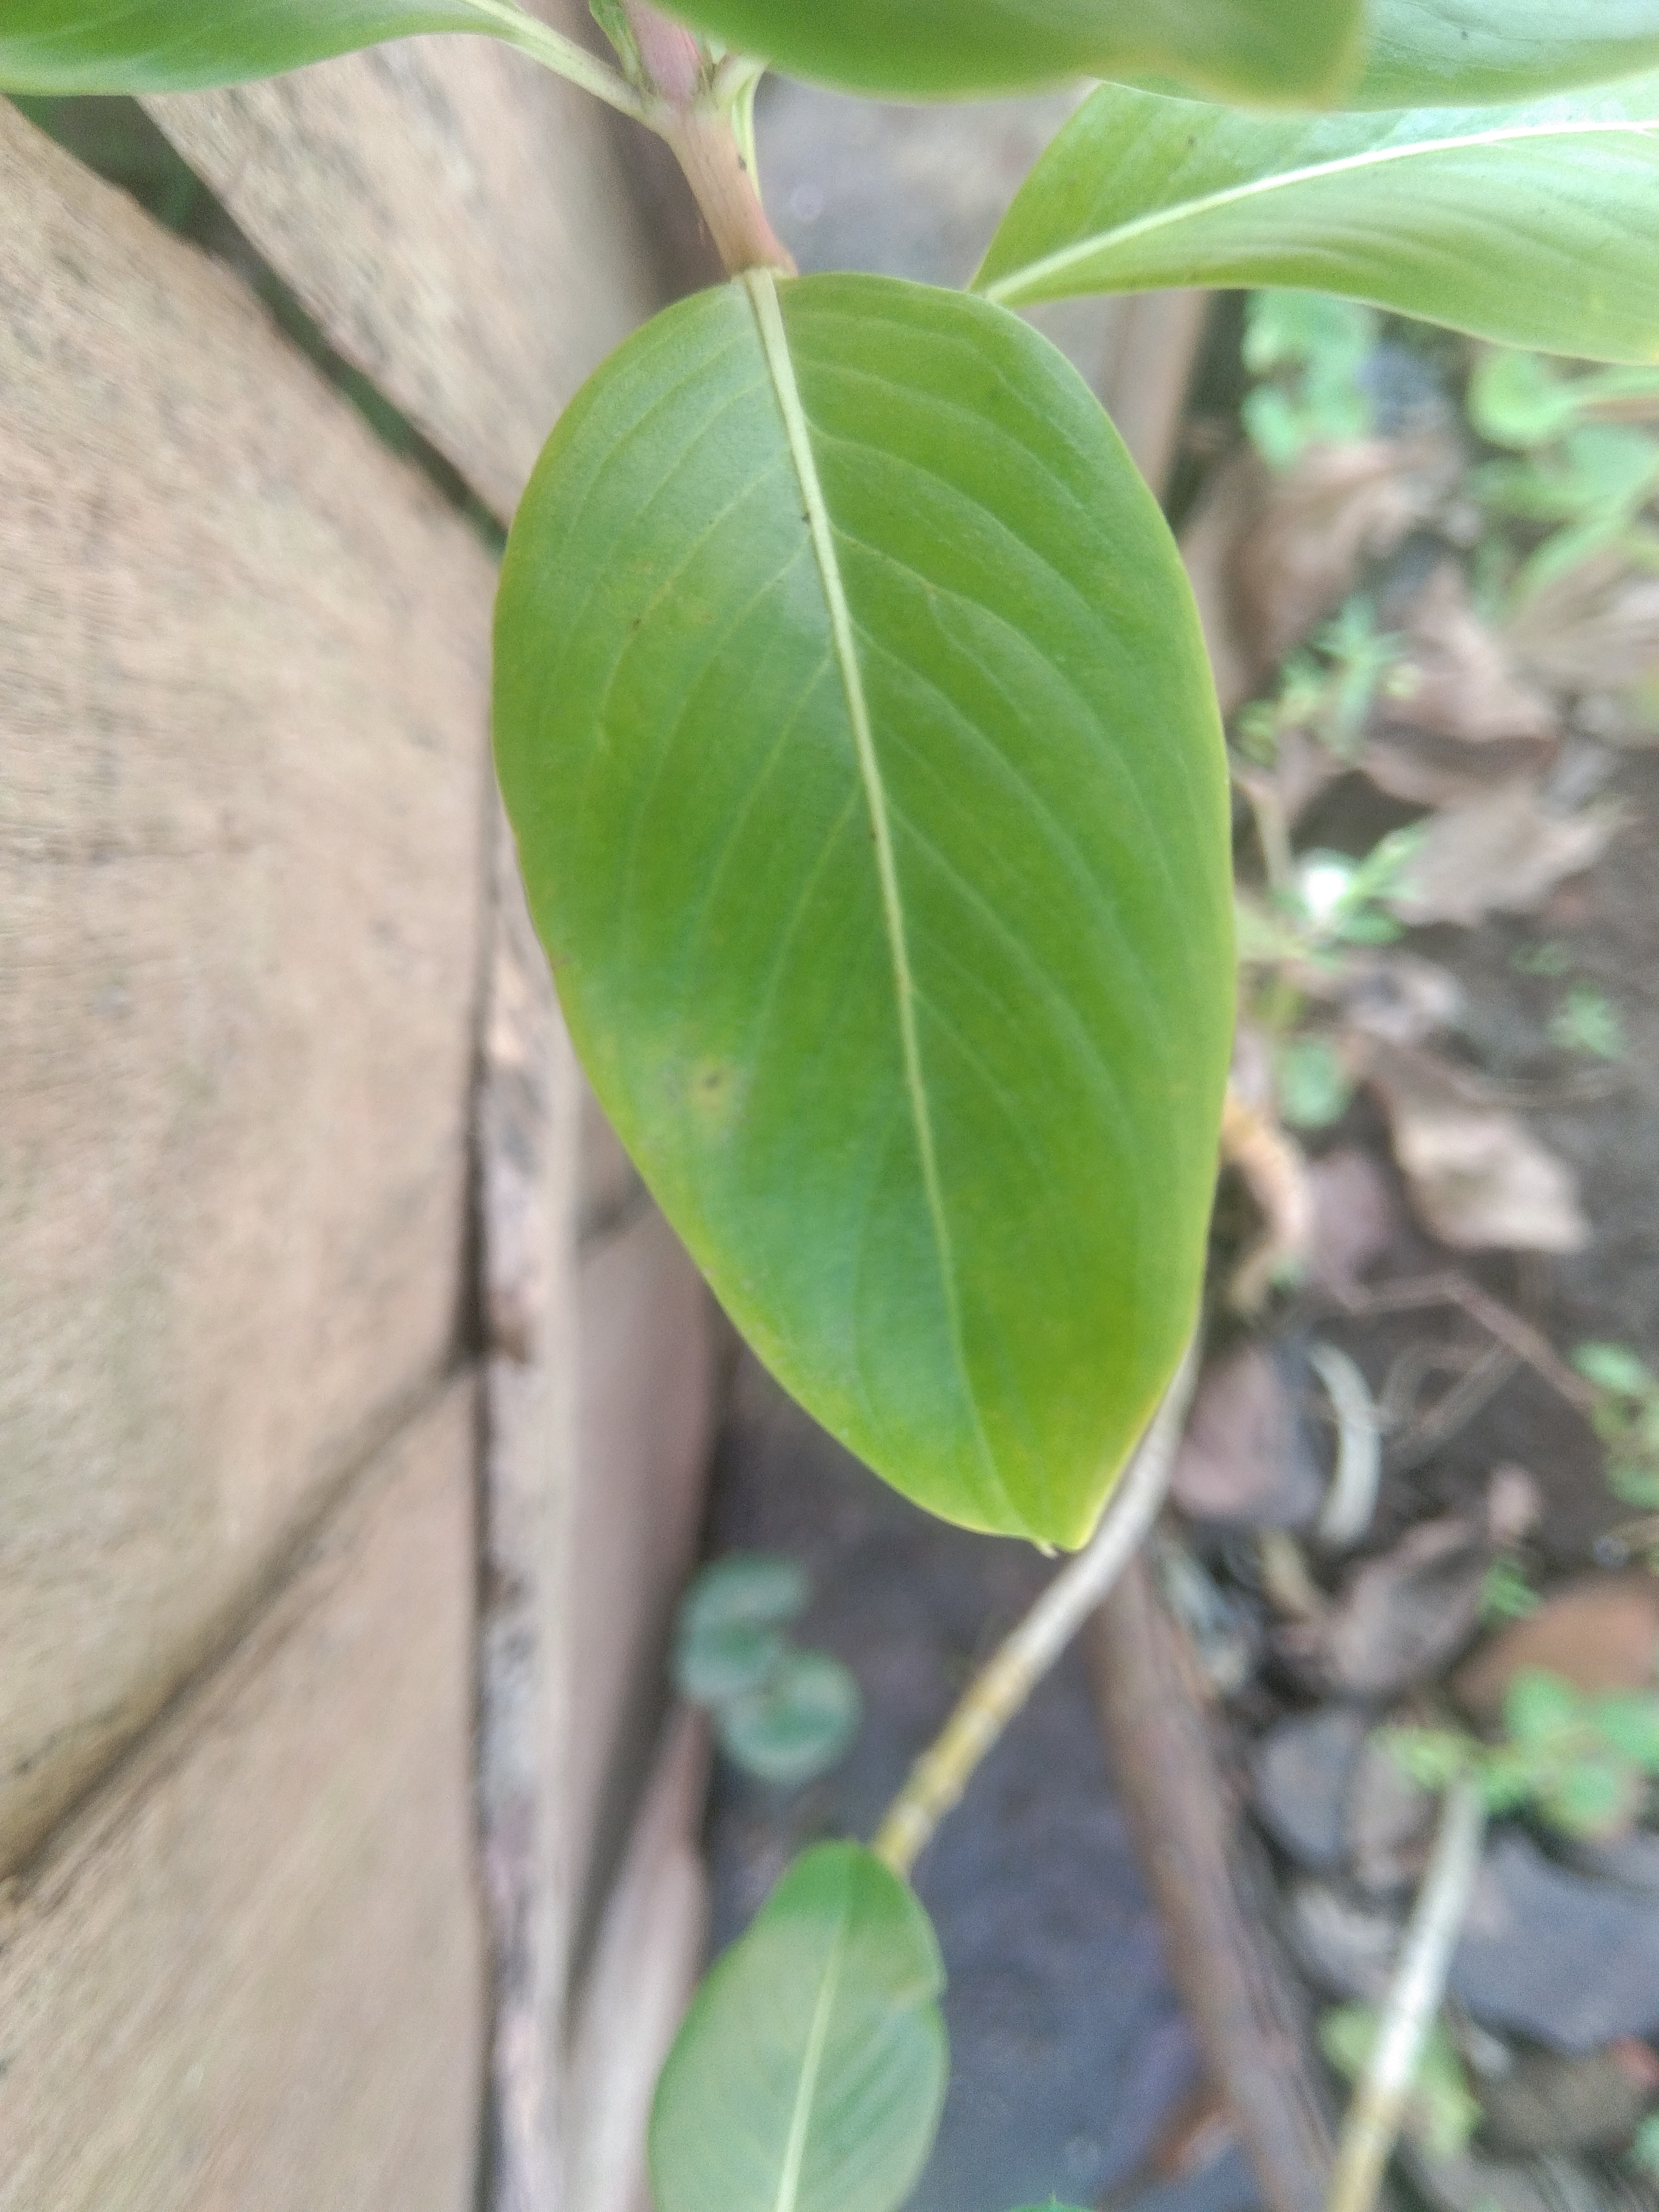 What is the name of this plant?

rose periwinkle
